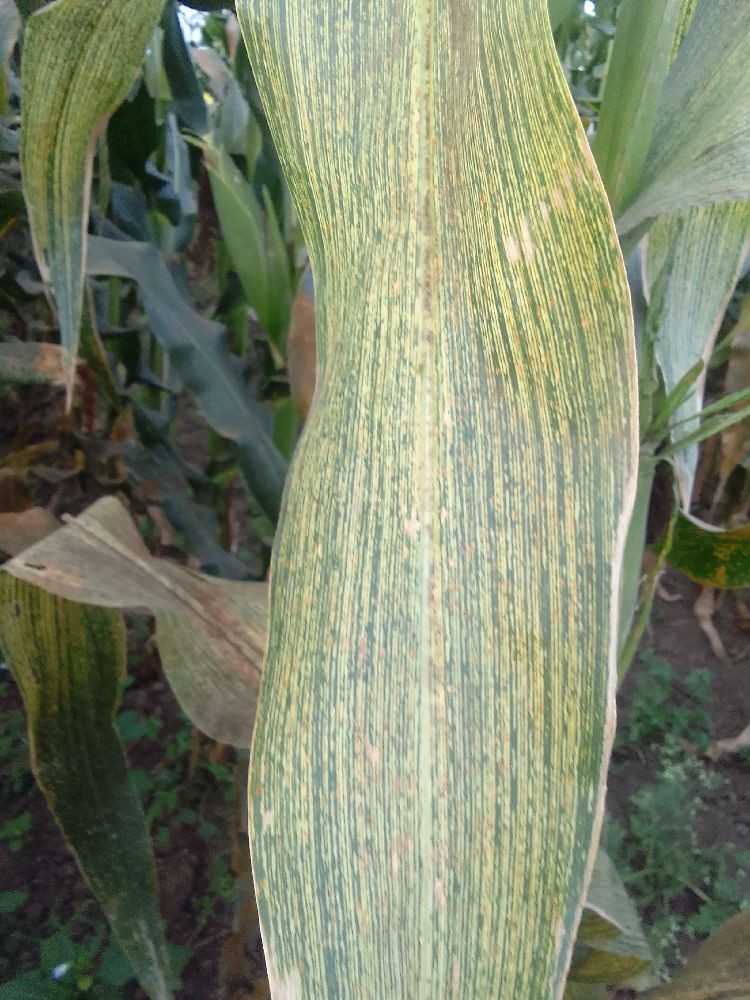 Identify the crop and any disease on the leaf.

maize, maize streak virus
